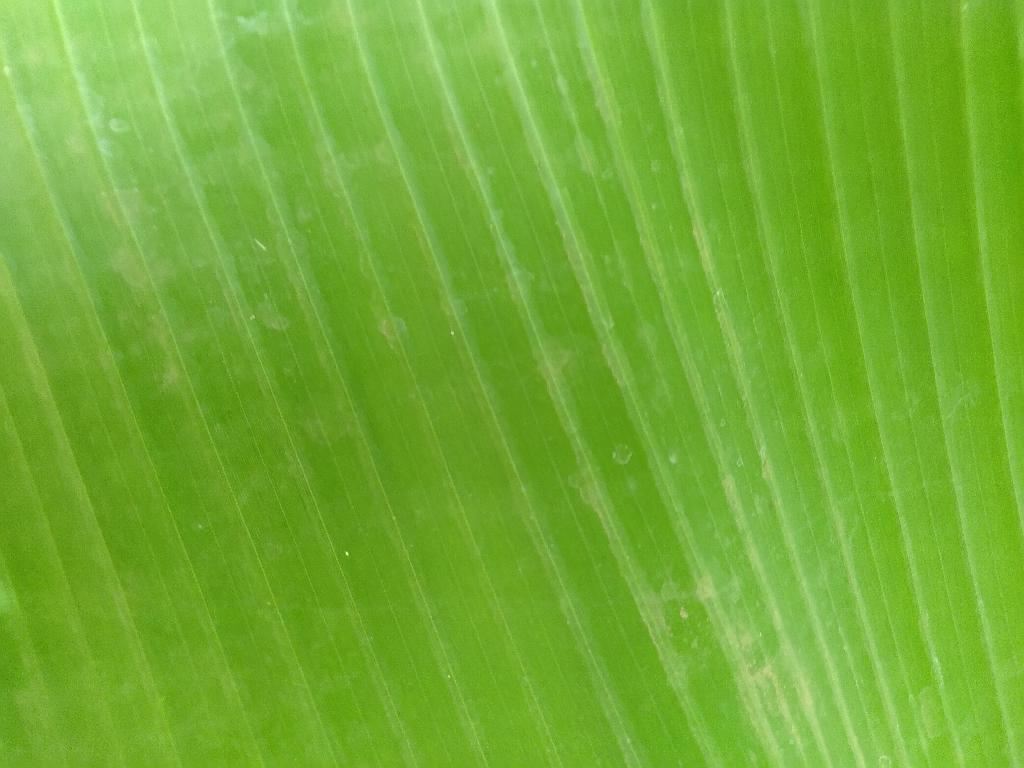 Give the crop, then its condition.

banana, healthy
